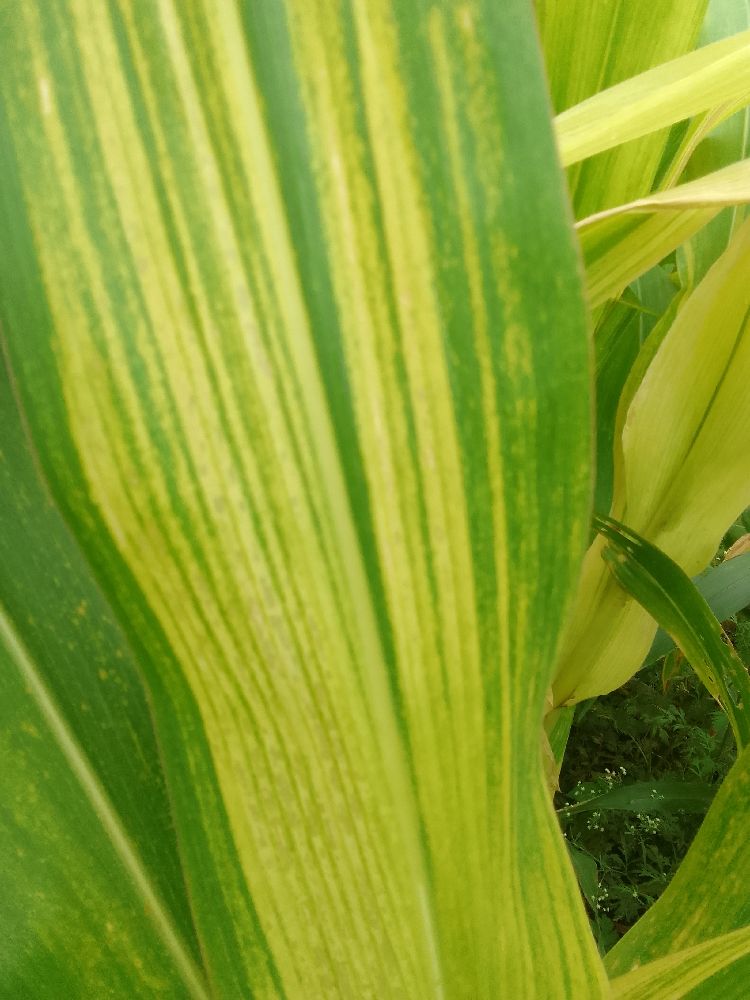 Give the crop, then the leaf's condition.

maize, maize lethal necrosis
